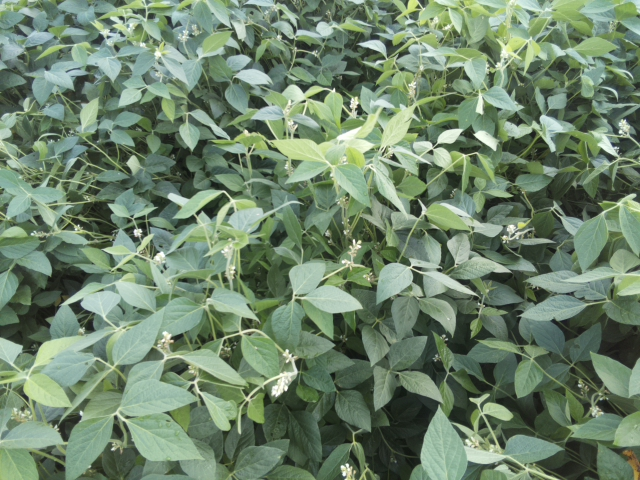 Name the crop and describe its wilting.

soybean, leaves with no wilting
